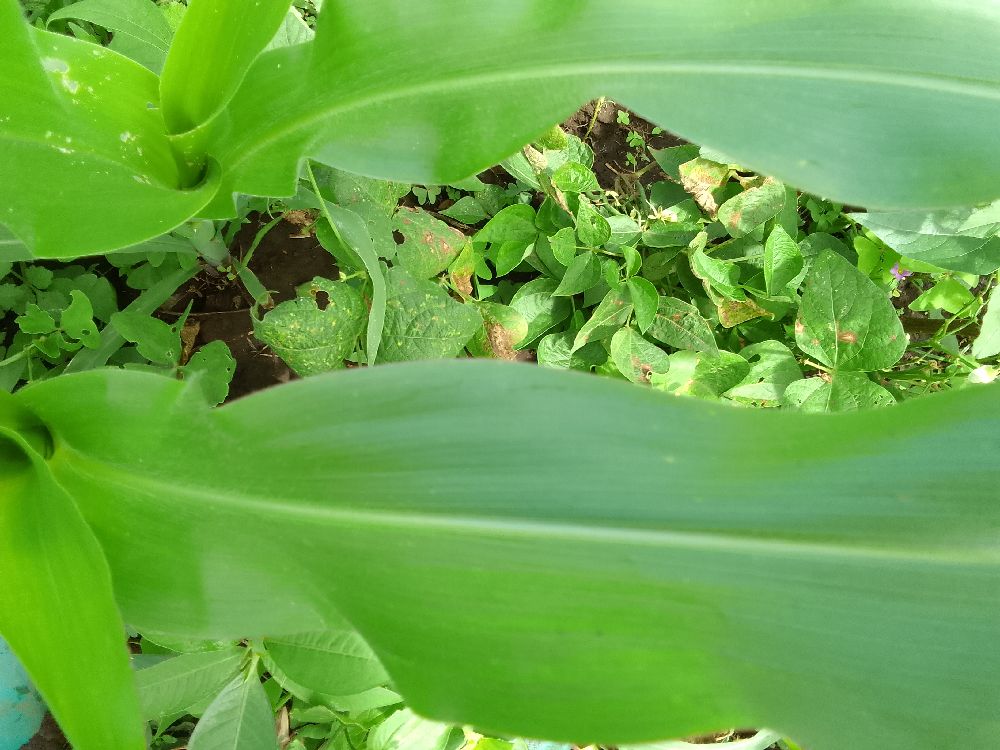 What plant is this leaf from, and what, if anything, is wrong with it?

maize, healthy
